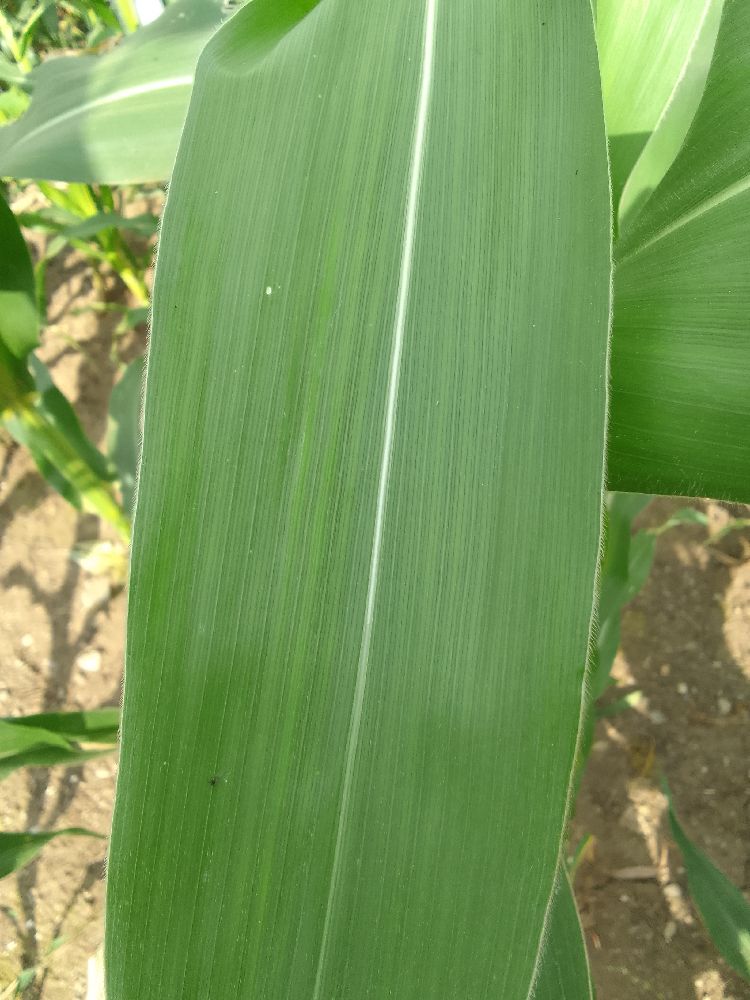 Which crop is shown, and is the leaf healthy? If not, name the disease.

maize, healthy
